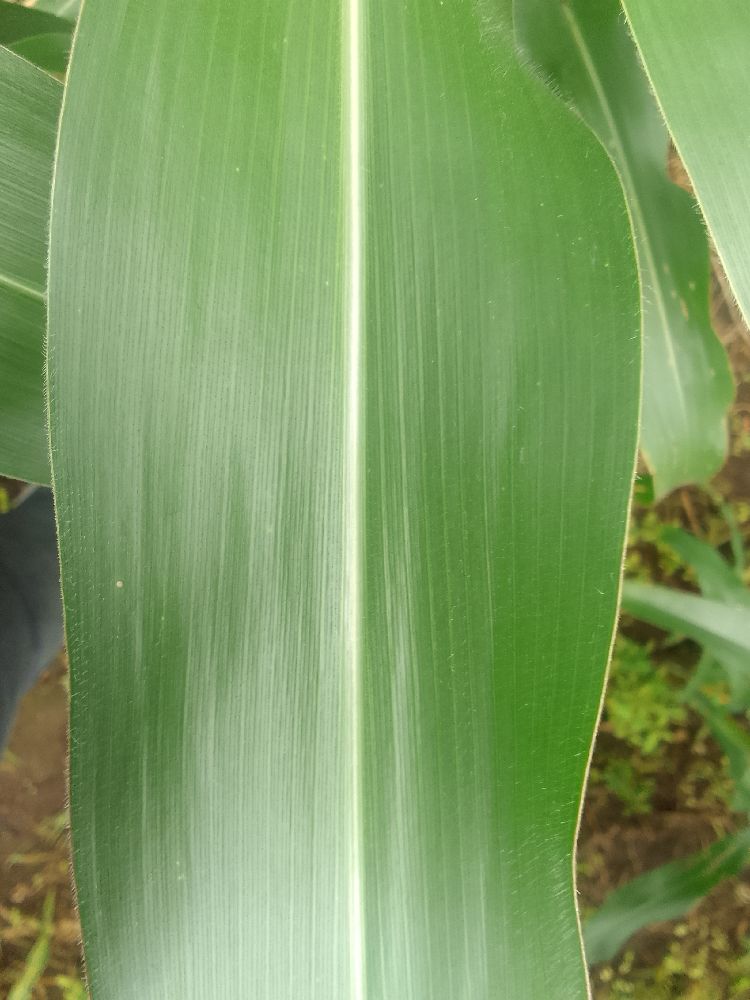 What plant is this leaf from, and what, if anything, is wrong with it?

maize, healthy
